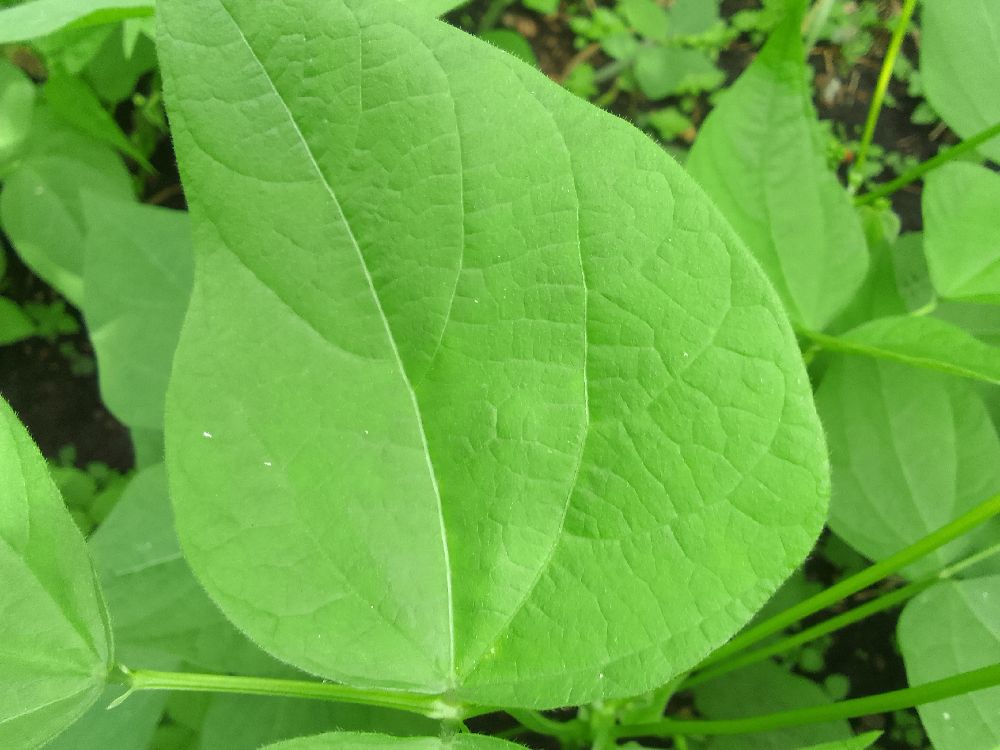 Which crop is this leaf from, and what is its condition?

common bean, healthy
